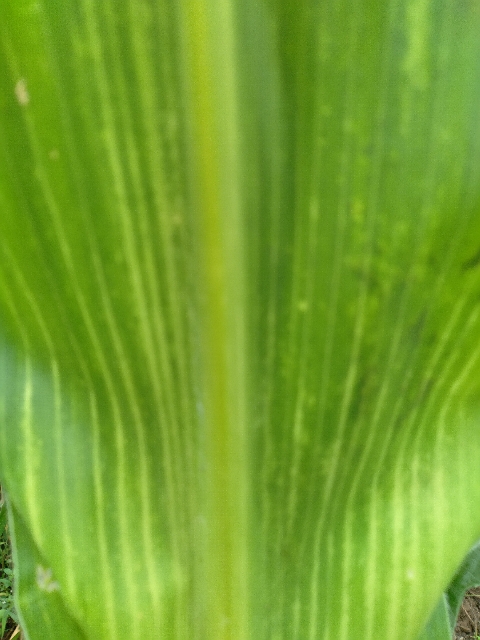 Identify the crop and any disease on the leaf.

maize, maize lethal necrosis
